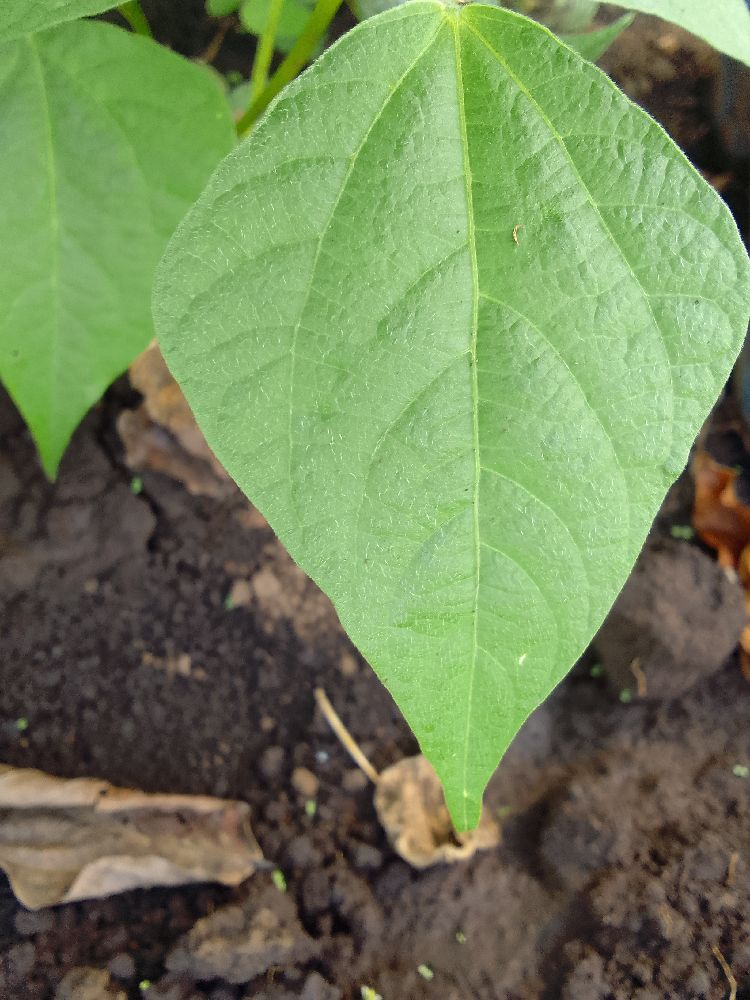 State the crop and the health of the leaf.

common bean, healthy
